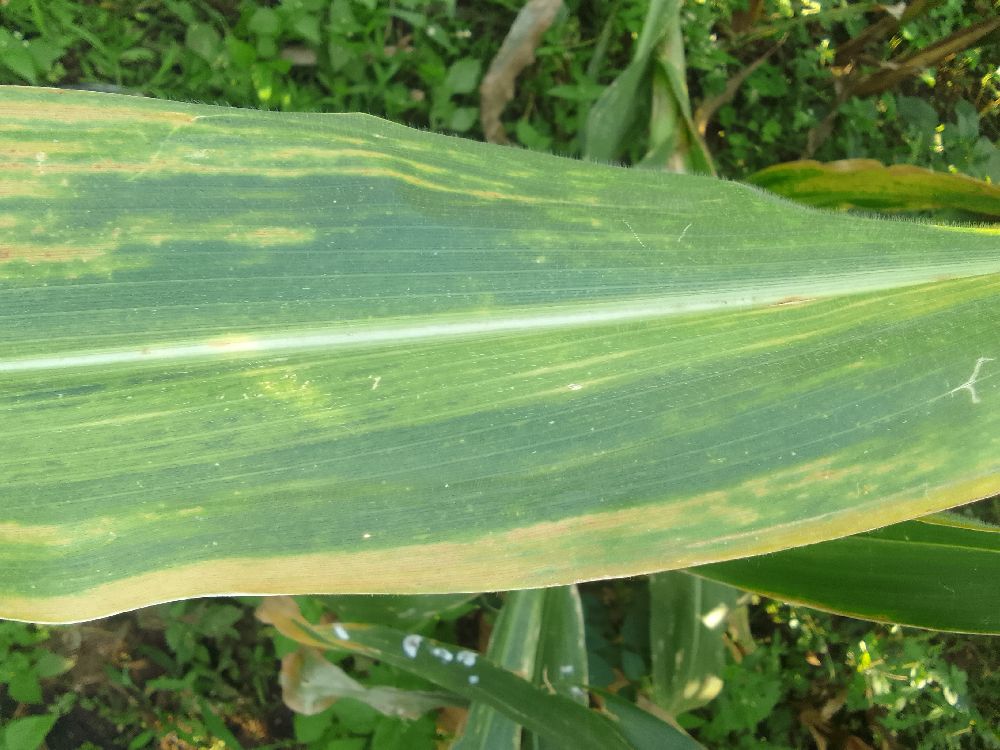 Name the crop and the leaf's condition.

maize, maize lethal necrosis
